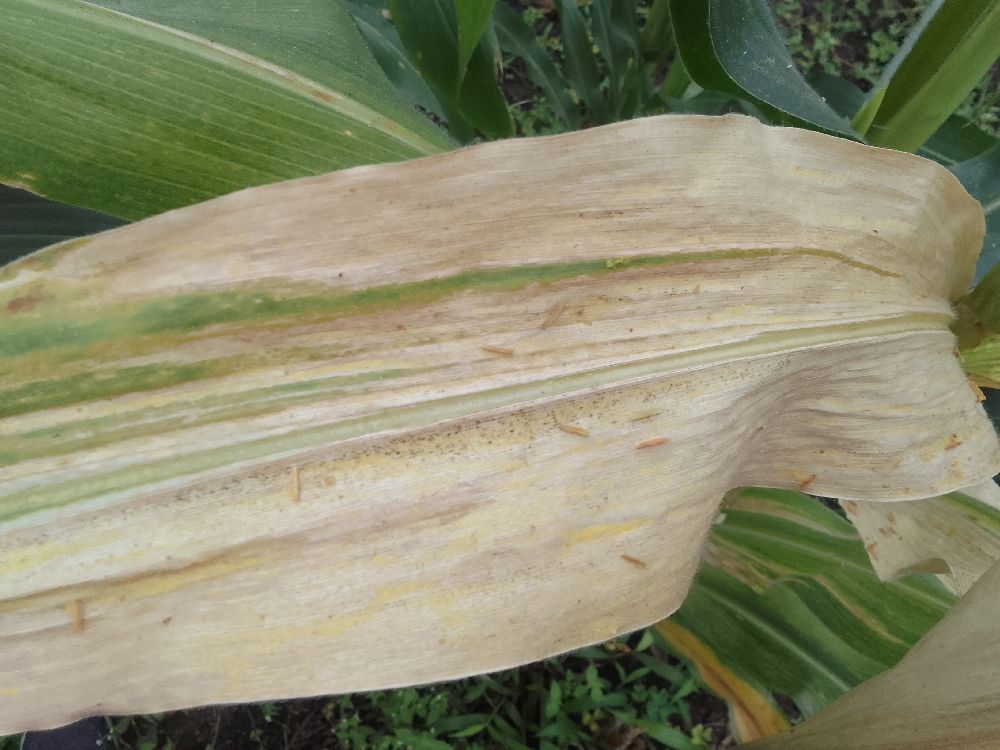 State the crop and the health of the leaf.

maize, maize lethal necrosis
